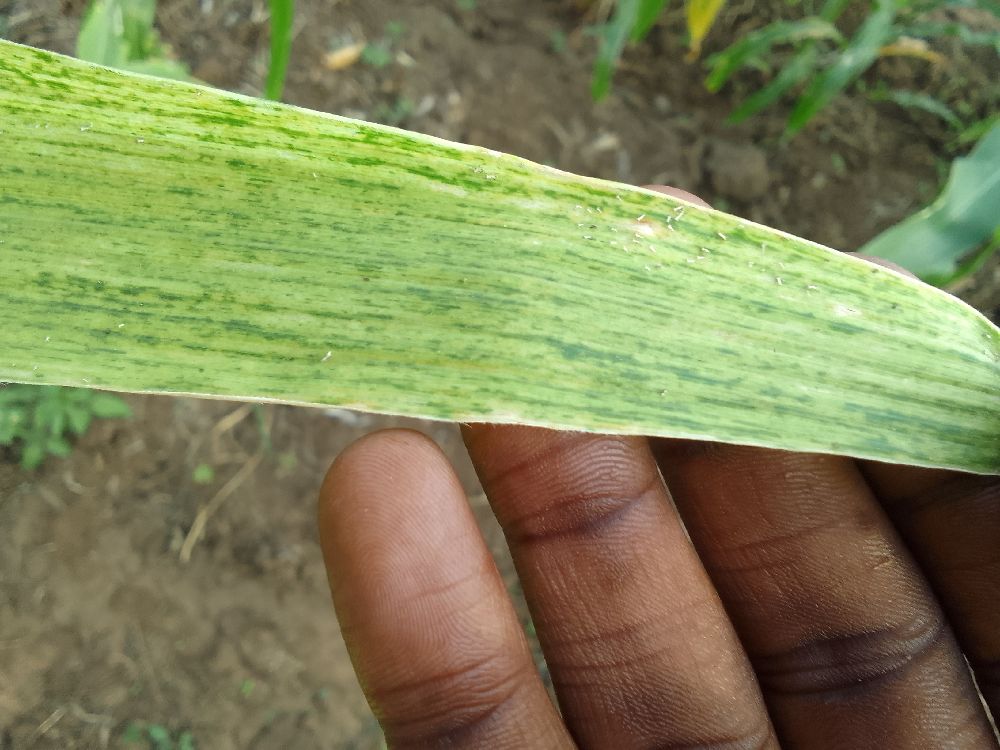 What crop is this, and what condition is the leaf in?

maize, maize lethal necrosis
